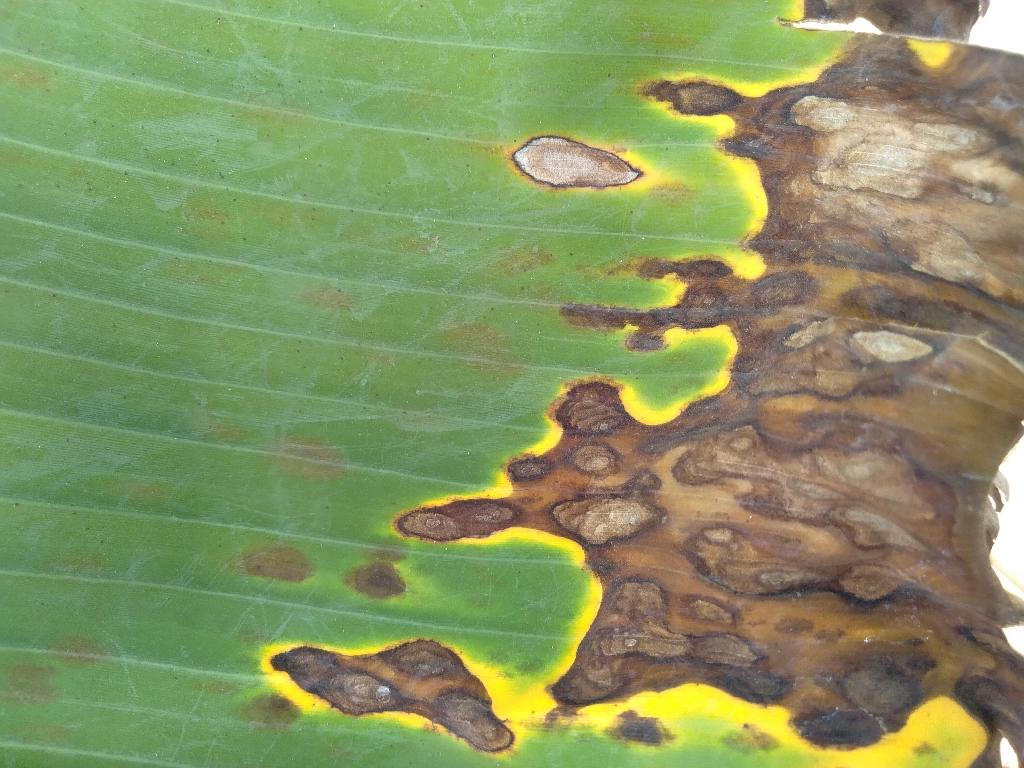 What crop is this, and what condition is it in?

banana, black sigatoka
